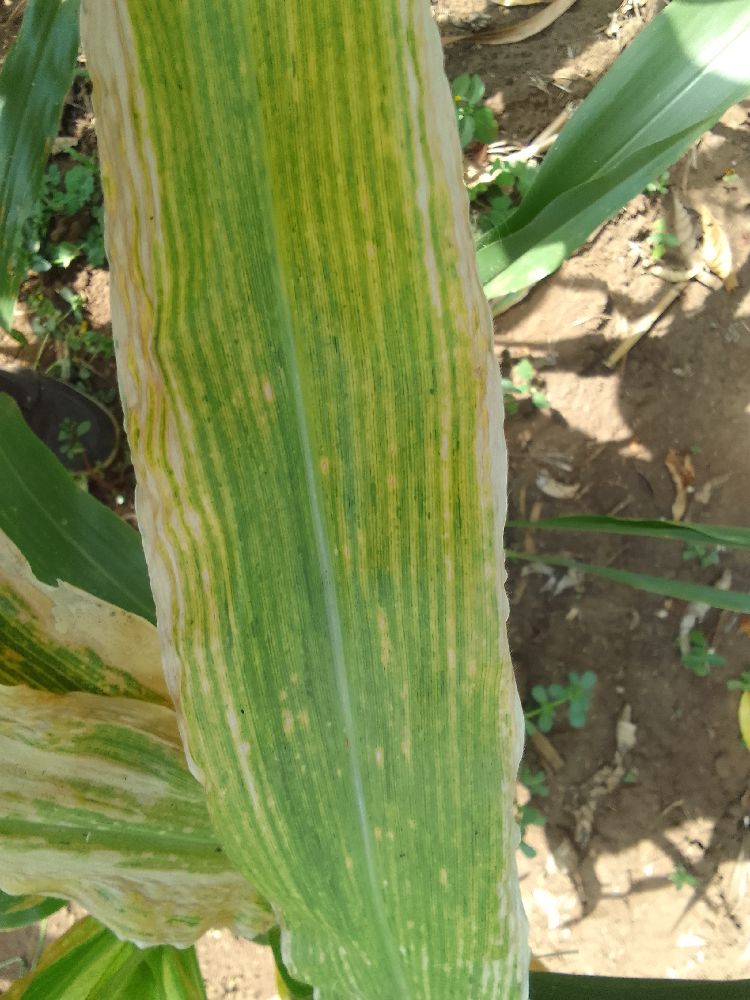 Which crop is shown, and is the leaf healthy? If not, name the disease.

maize, maize lethal necrosis
